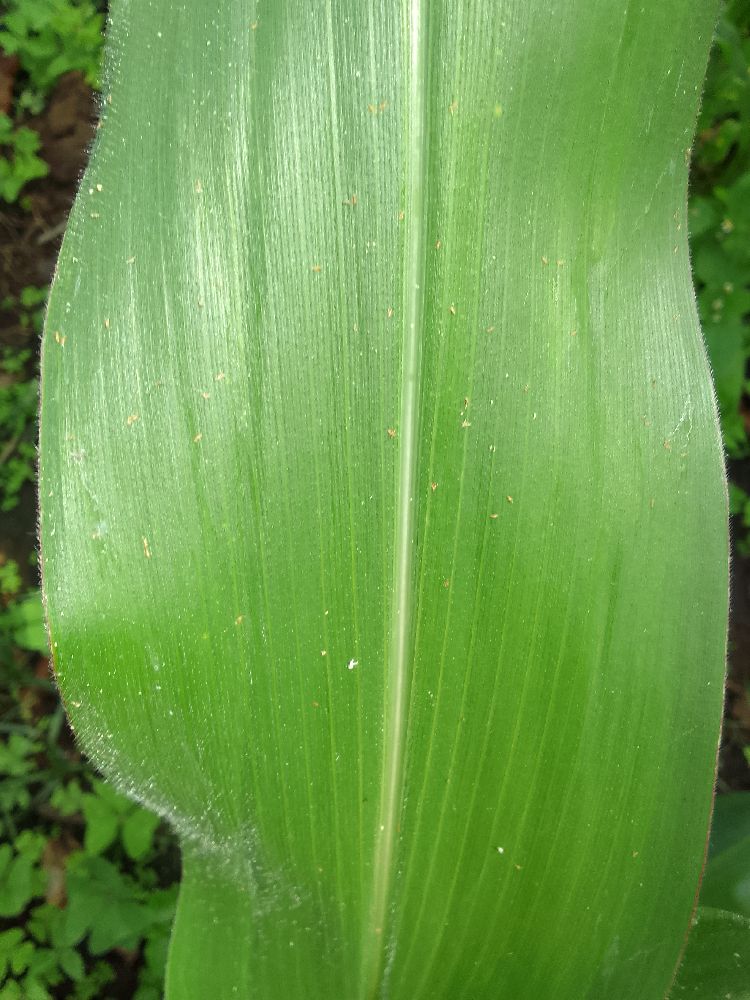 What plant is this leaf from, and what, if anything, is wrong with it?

maize, healthy
